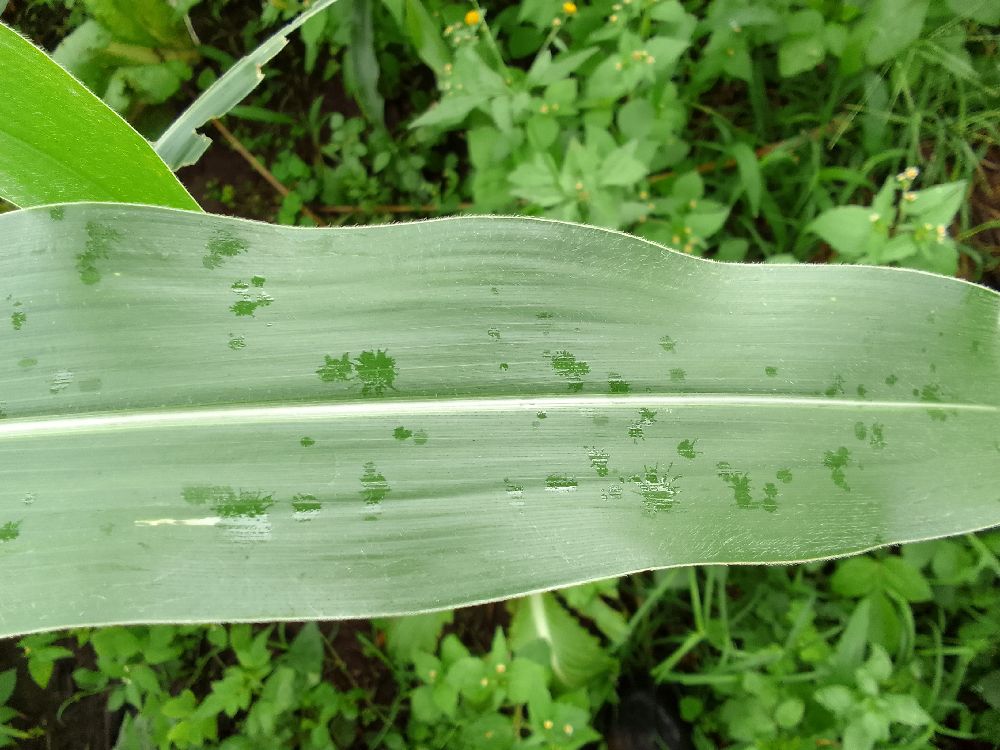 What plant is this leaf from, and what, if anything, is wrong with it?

maize, healthy
